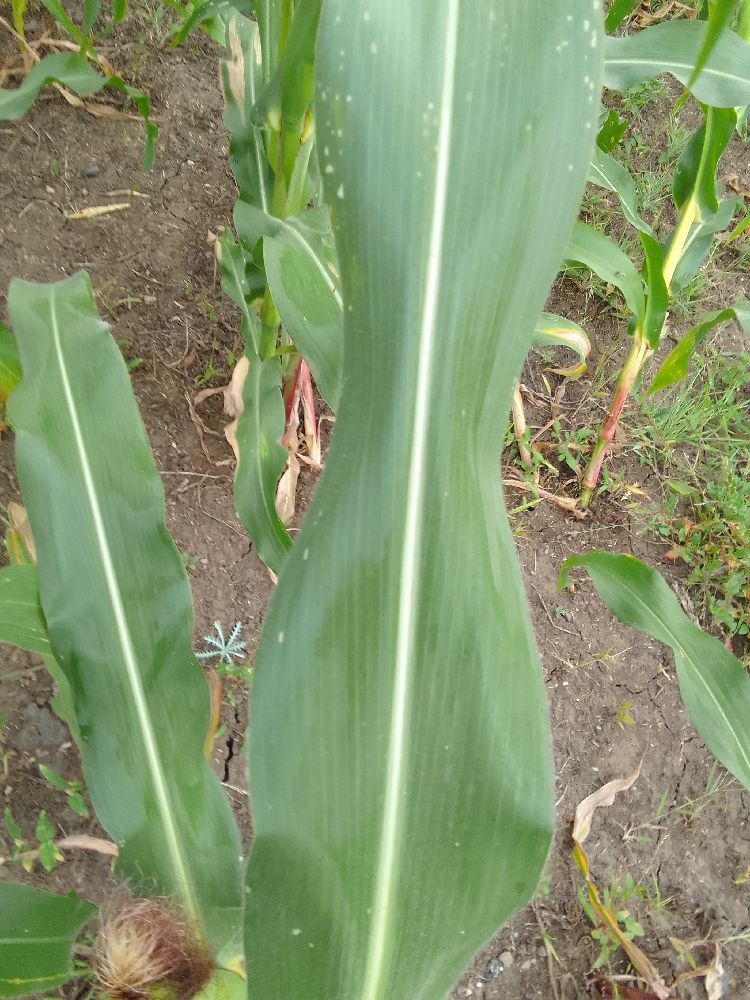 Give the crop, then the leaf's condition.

maize, healthy
